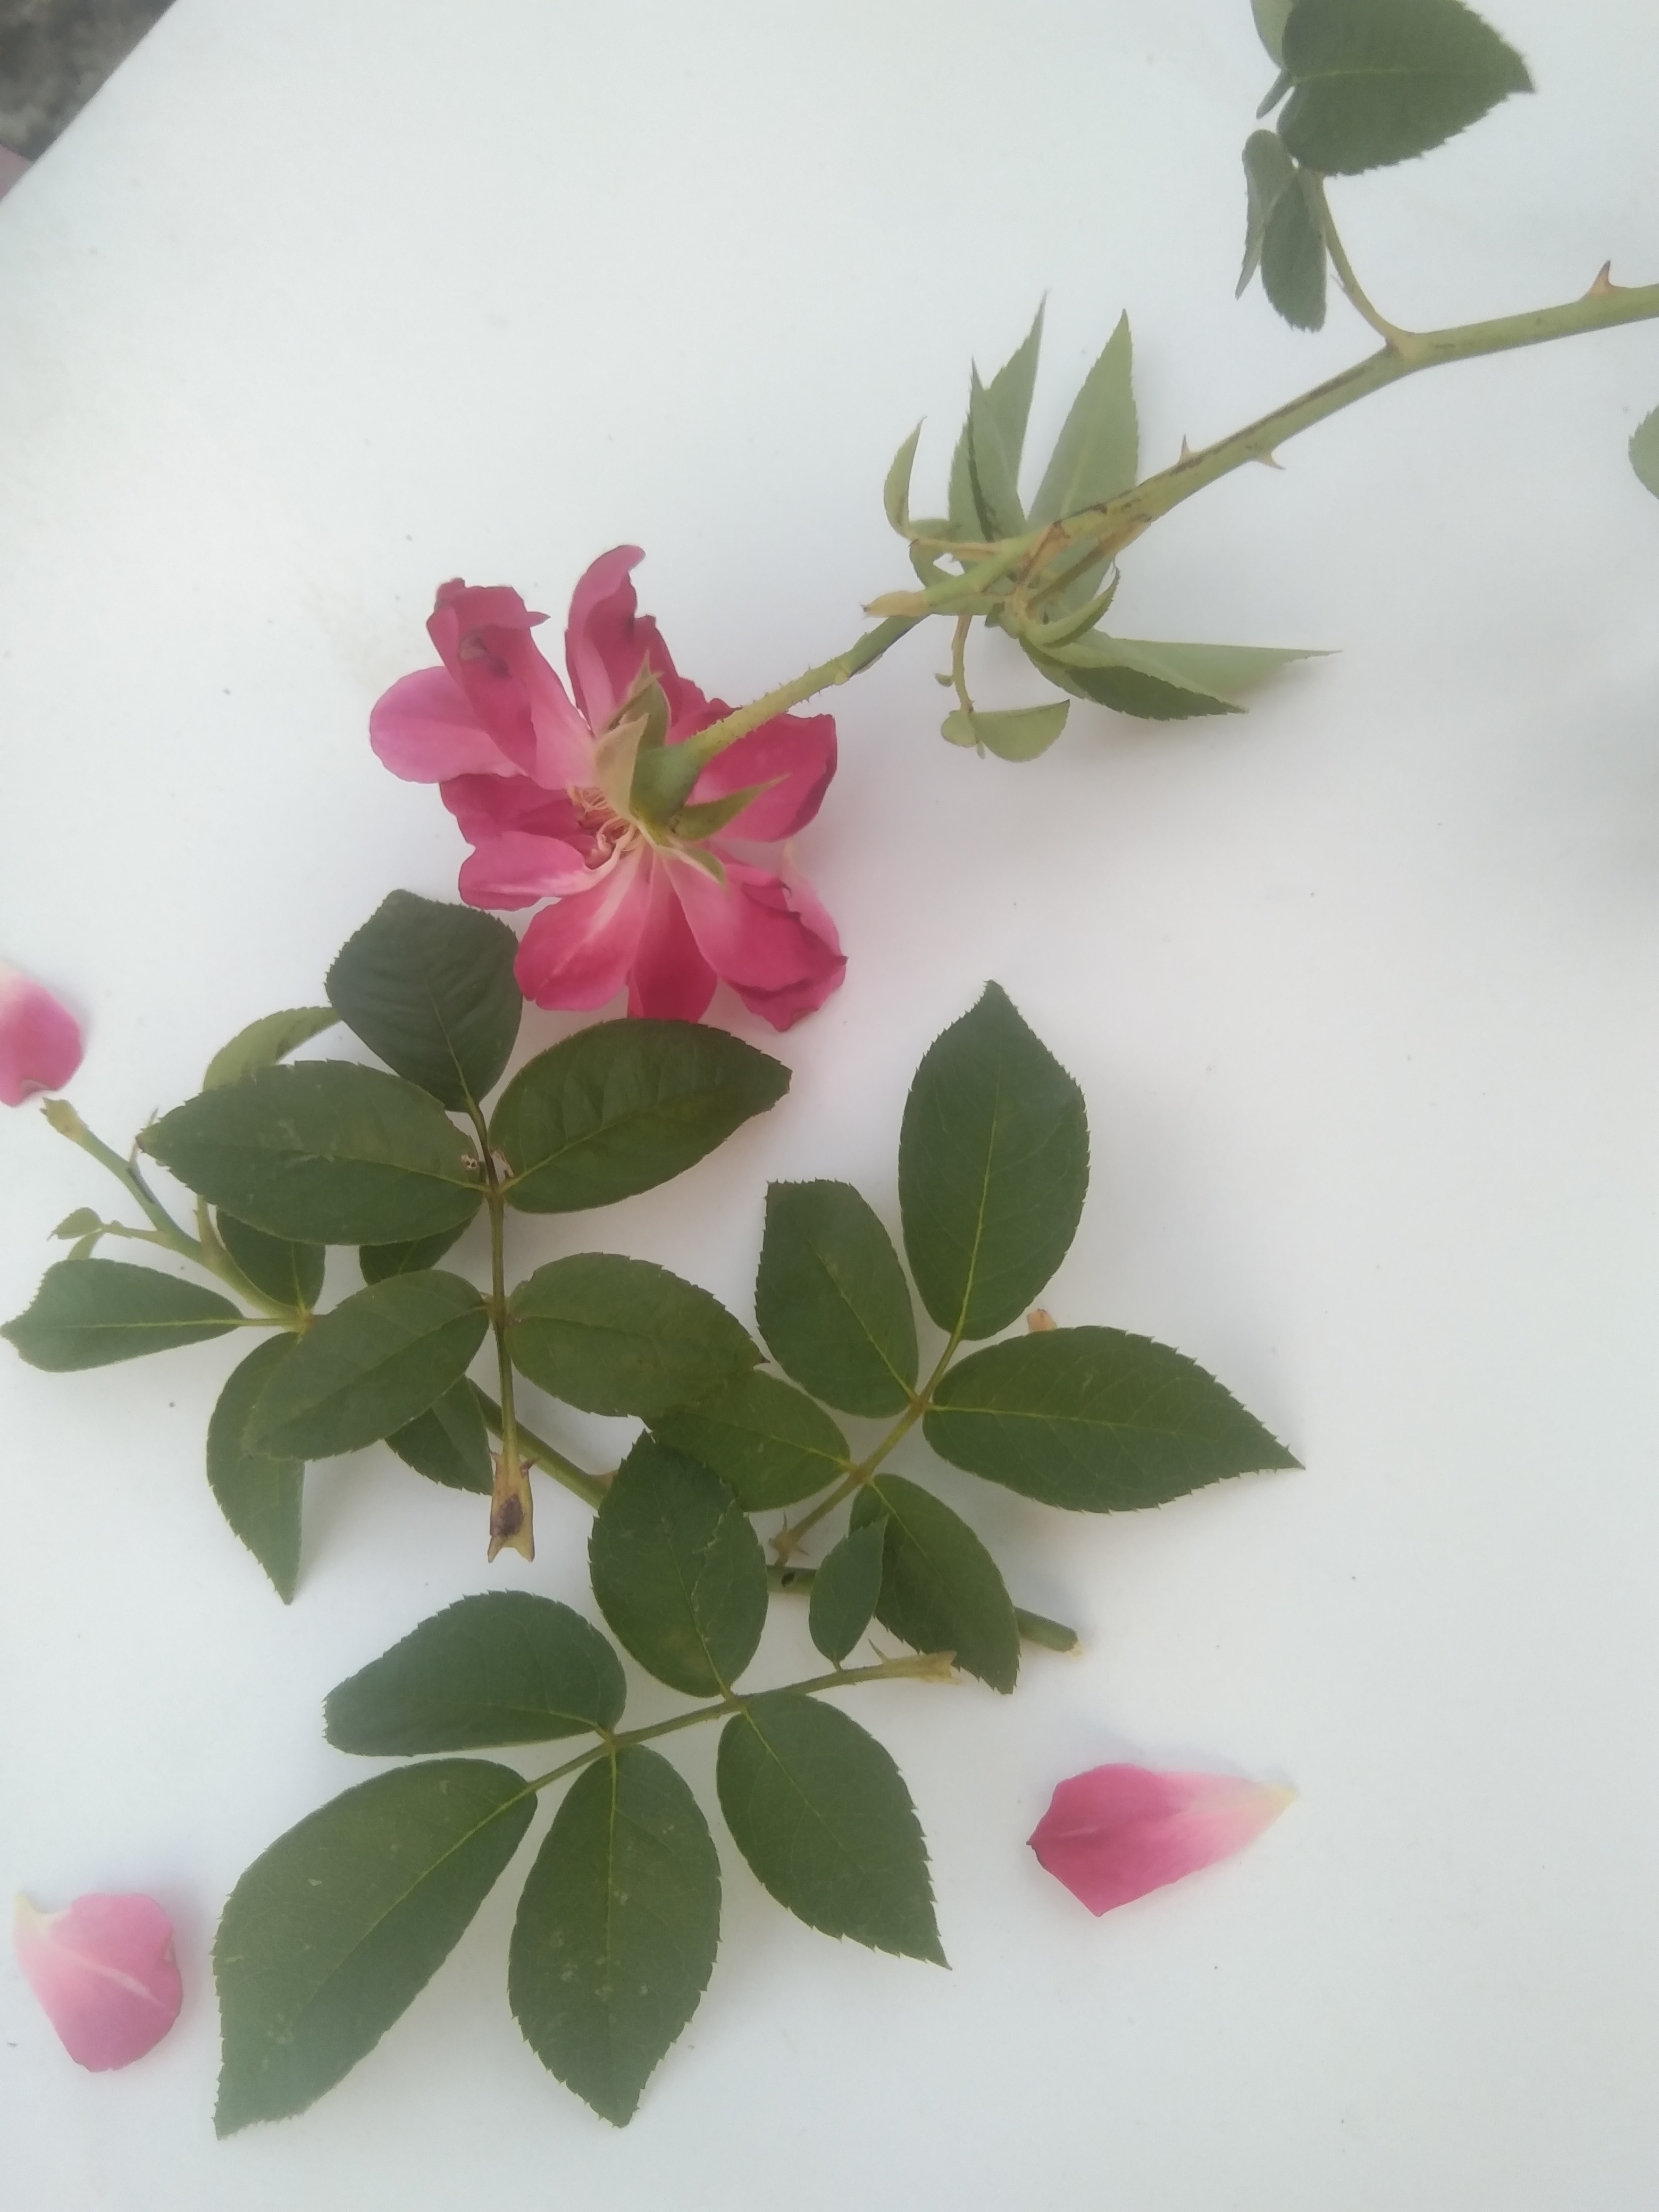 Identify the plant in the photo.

rose
